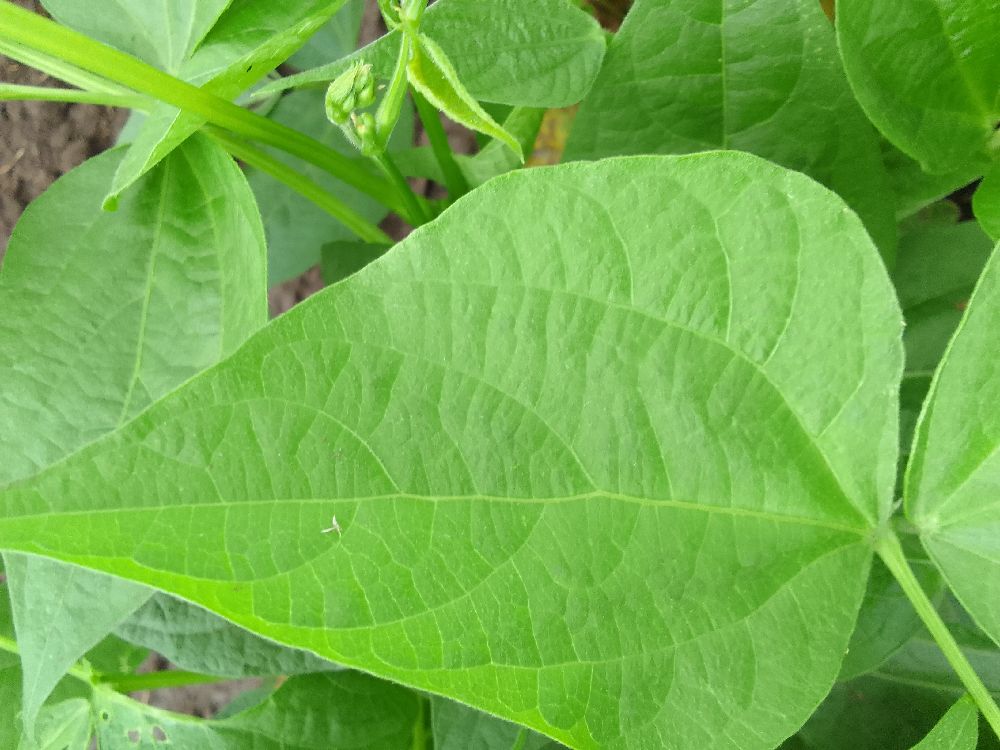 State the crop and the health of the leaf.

common bean, healthy
